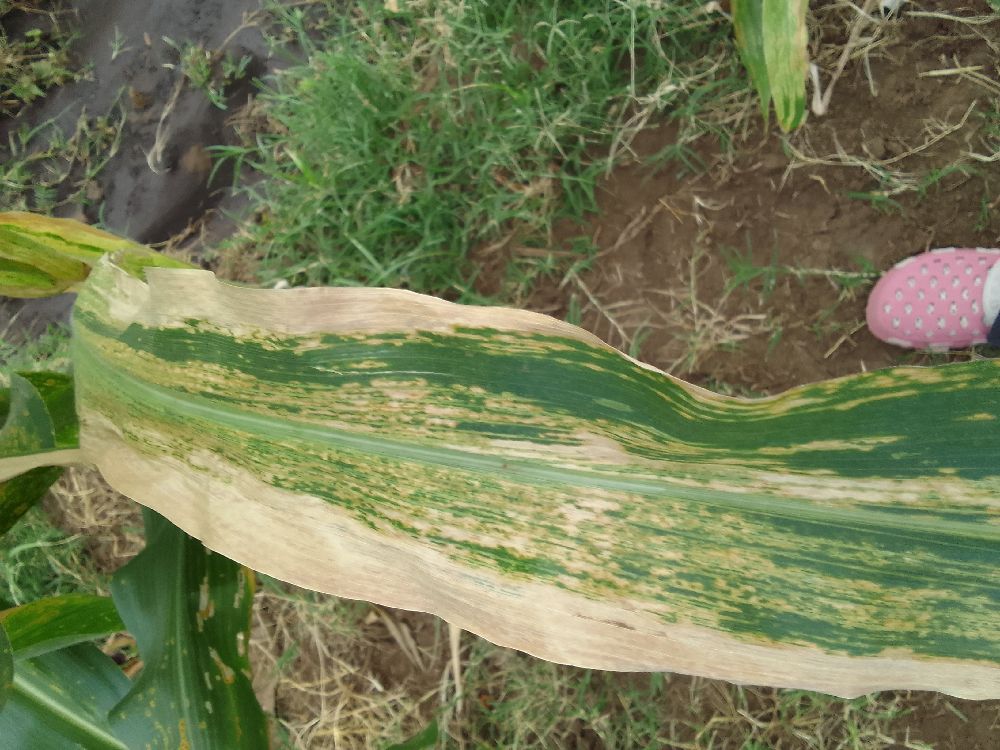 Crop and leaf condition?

maize, maize lethal necrosis
